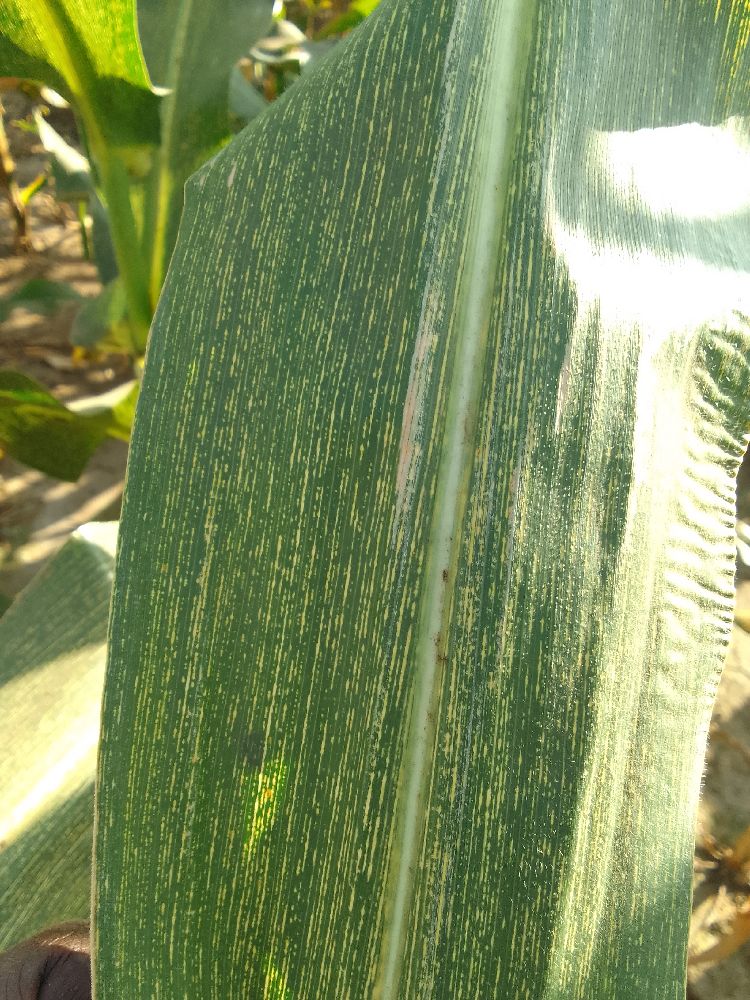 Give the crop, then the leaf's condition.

maize, maize streak virus
